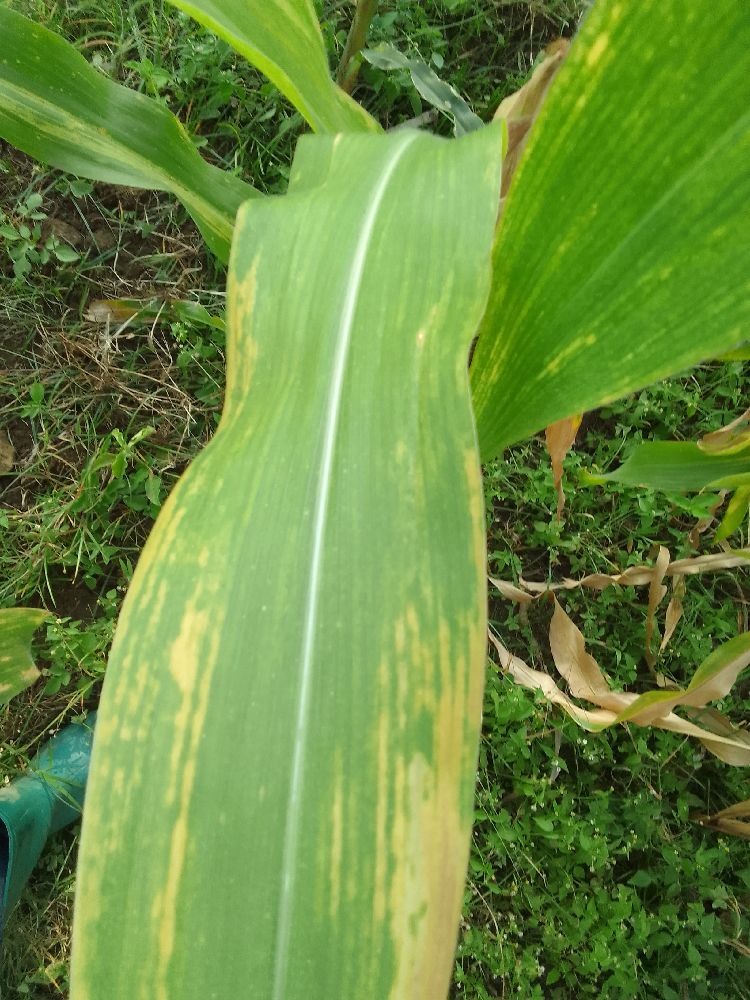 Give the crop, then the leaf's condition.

maize, maize lethal necrosis
